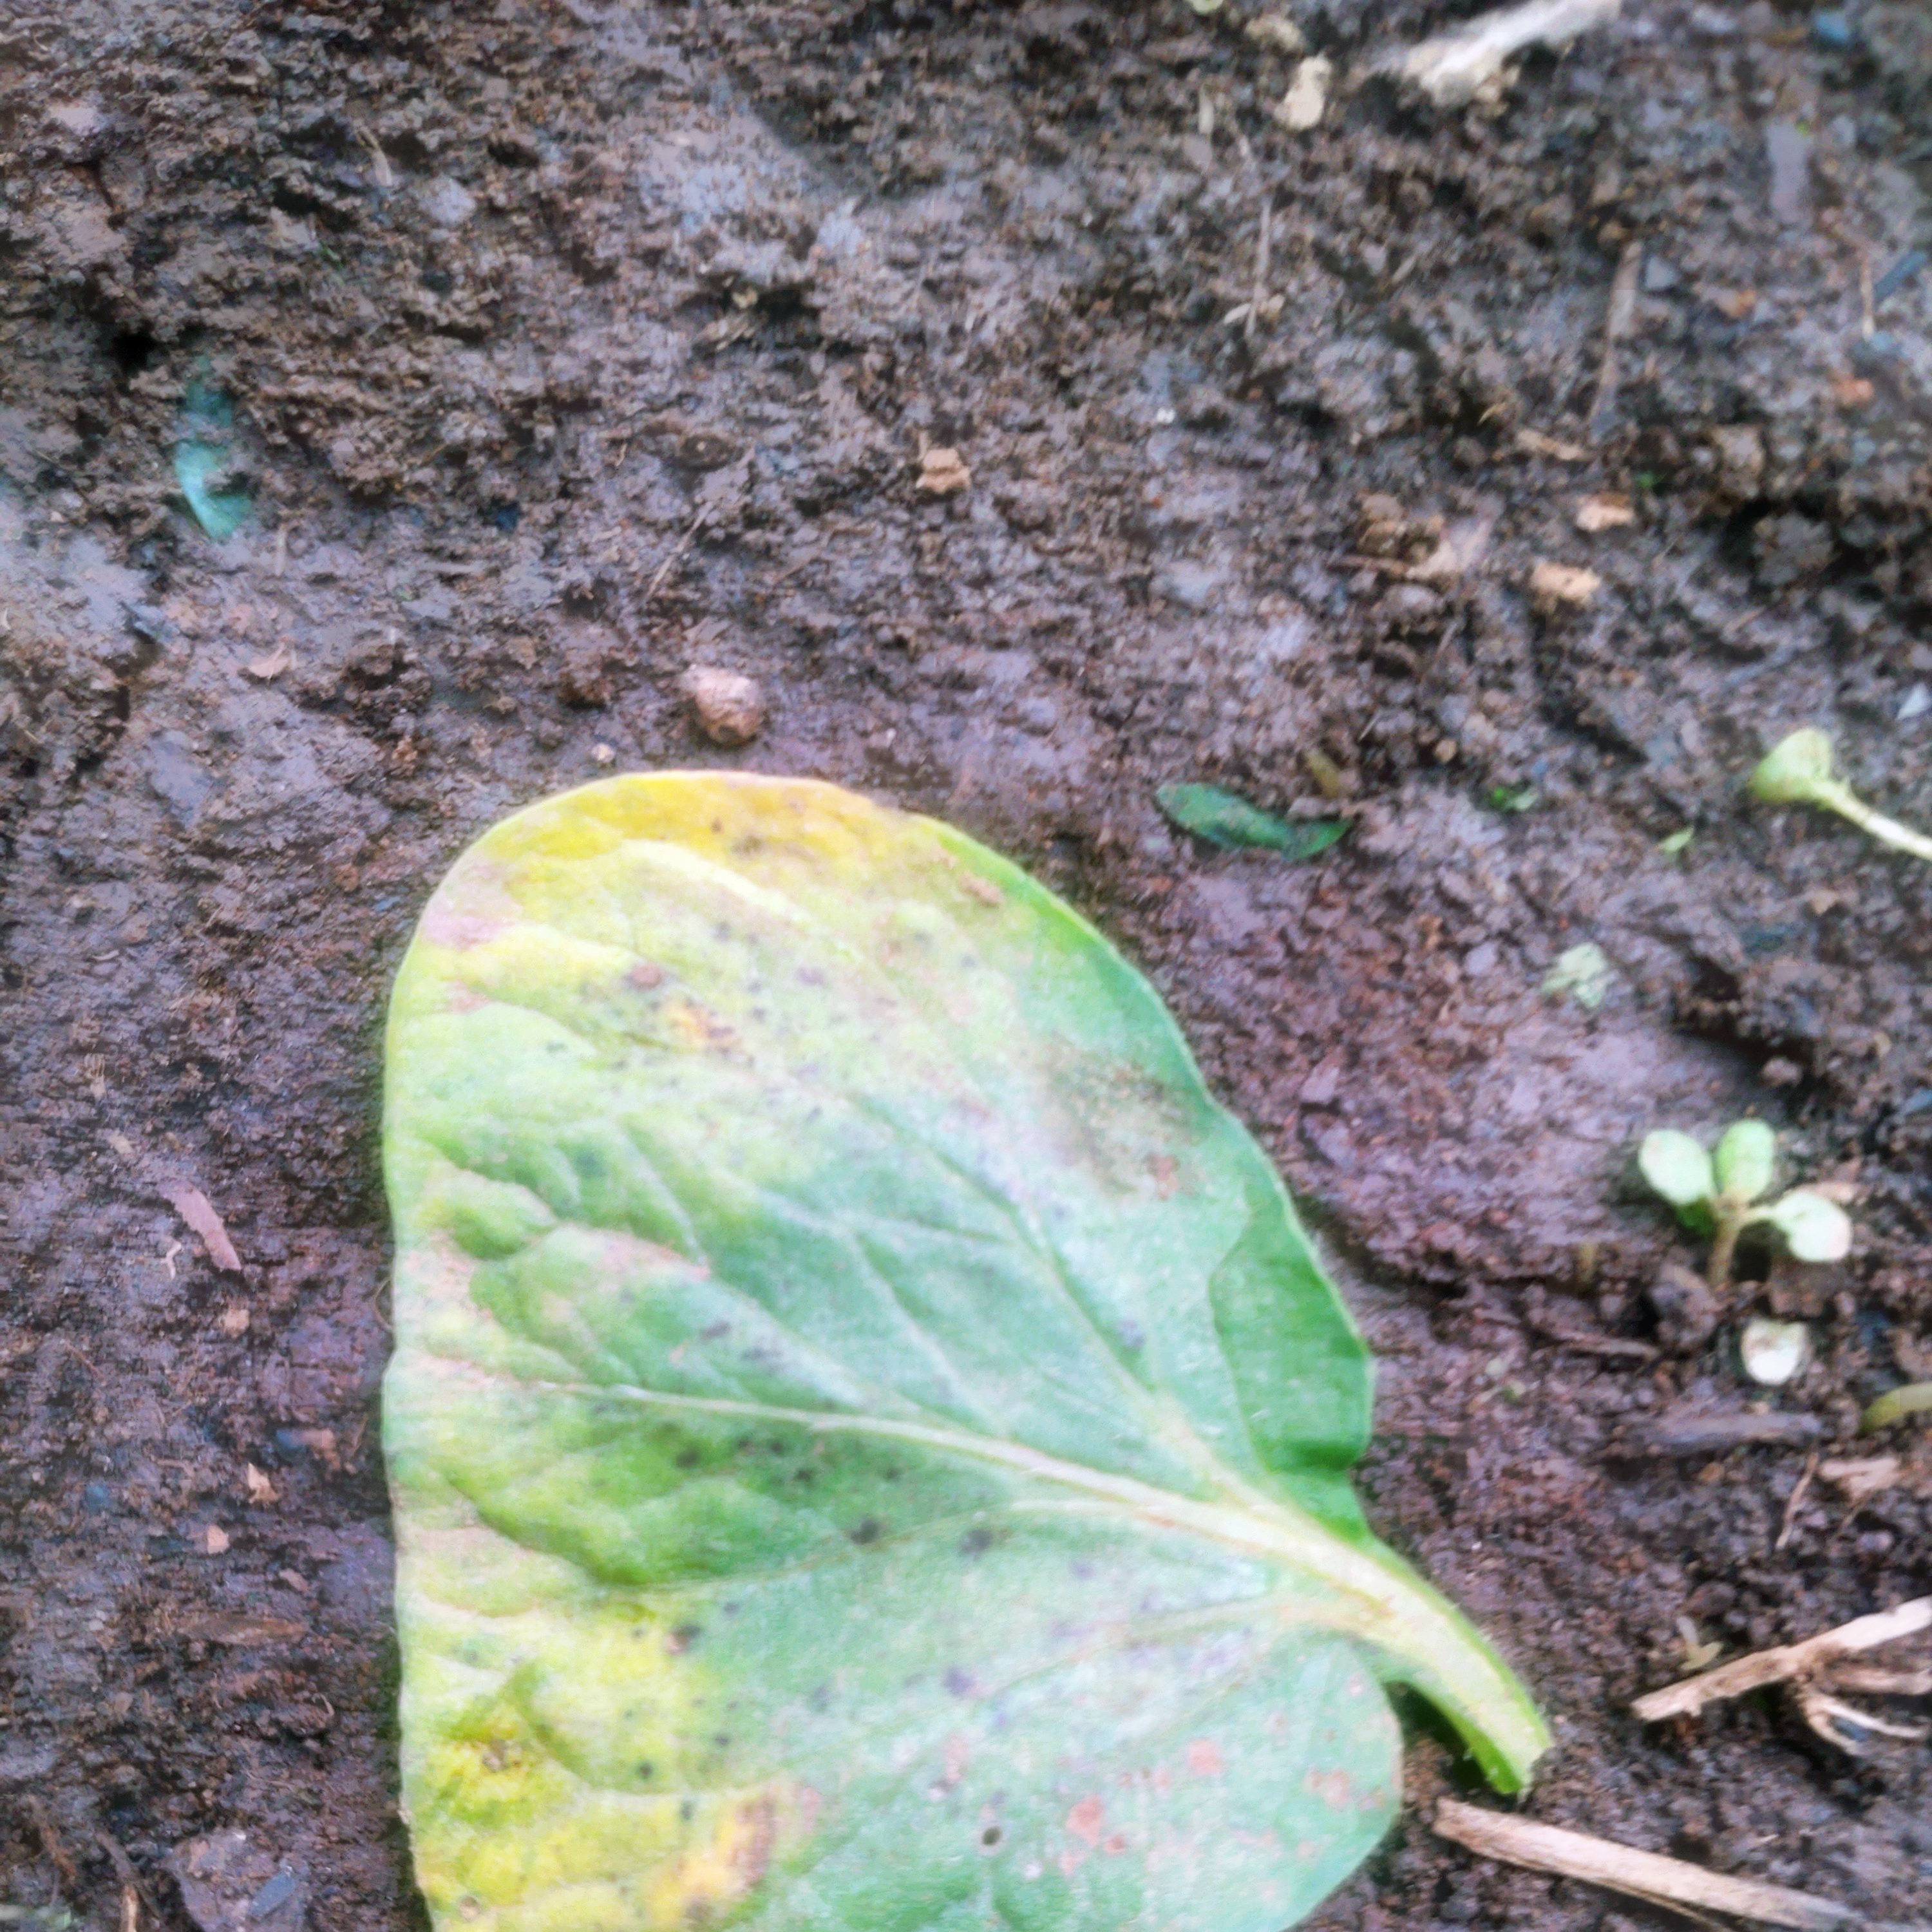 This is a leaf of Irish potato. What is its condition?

late blight
